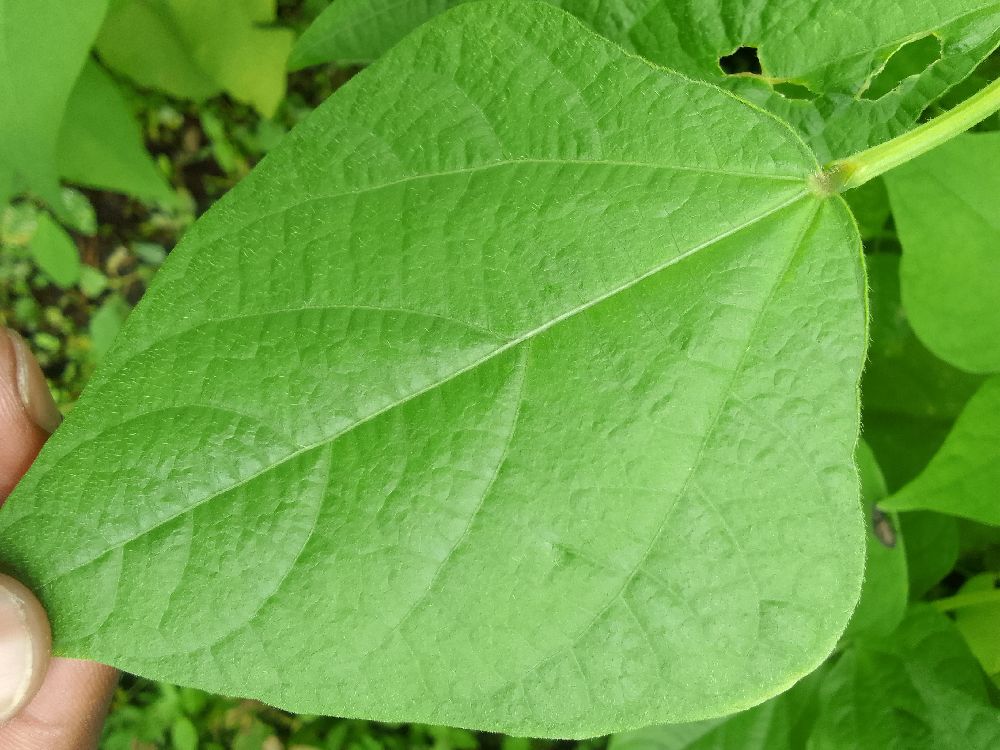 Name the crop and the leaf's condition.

common bean, healthy
